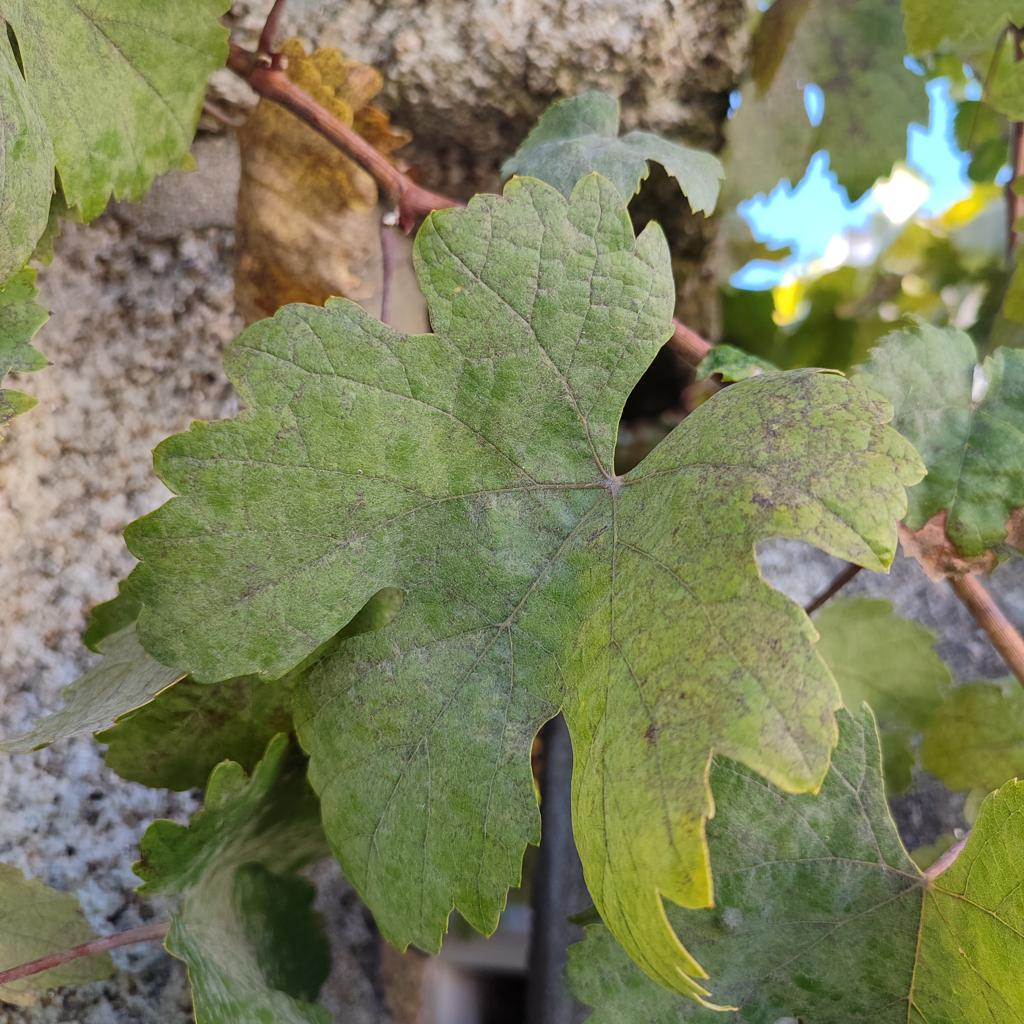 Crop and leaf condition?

grapevine, powdery mildew
